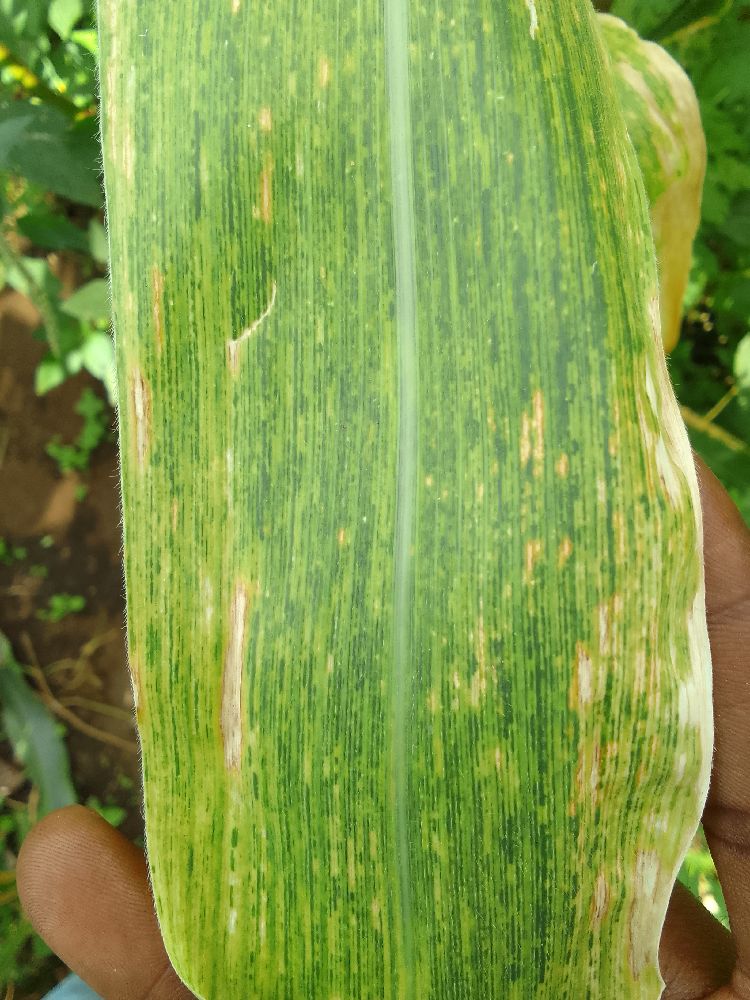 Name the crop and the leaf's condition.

maize, maize lethal necrosis
